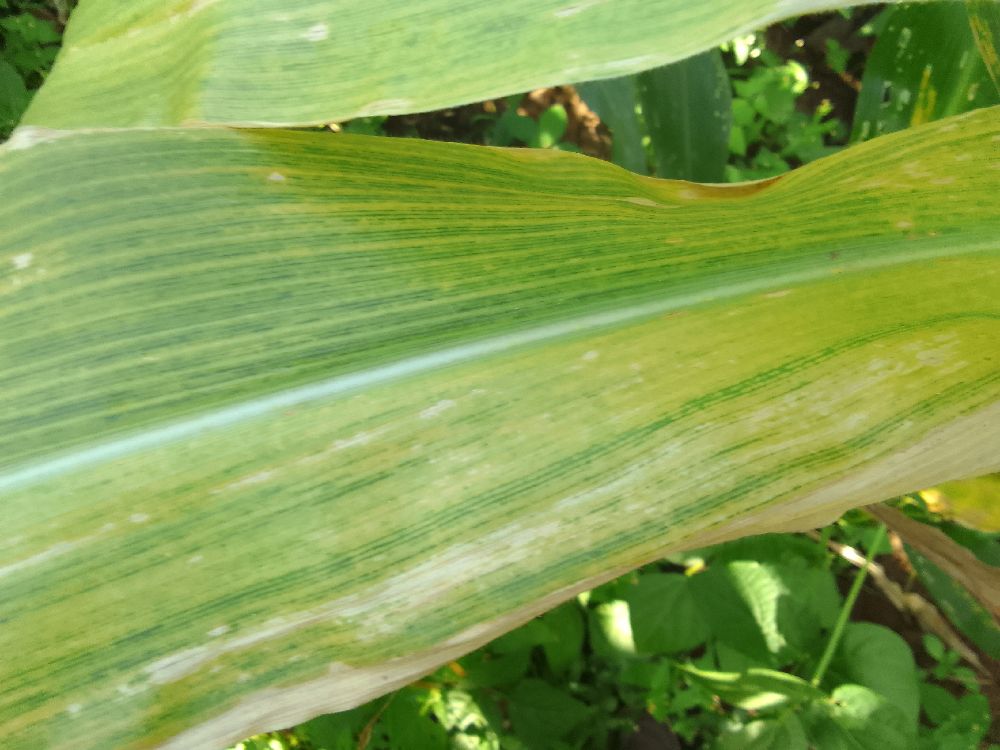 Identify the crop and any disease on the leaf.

maize, maize lethal necrosis
